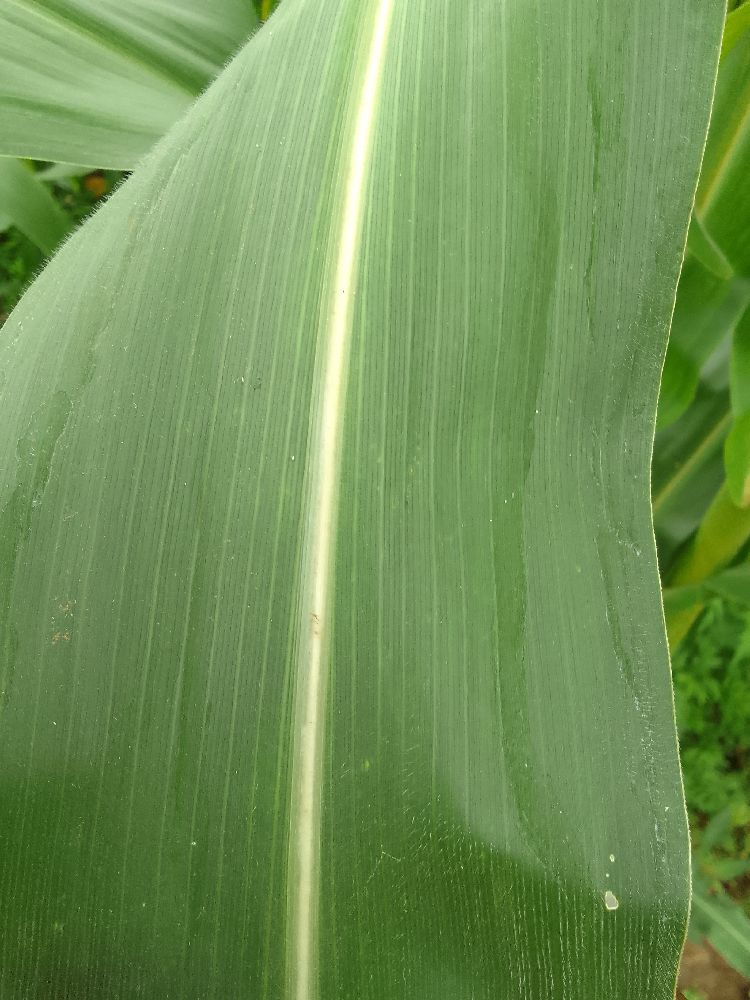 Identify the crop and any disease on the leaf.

maize, healthy
